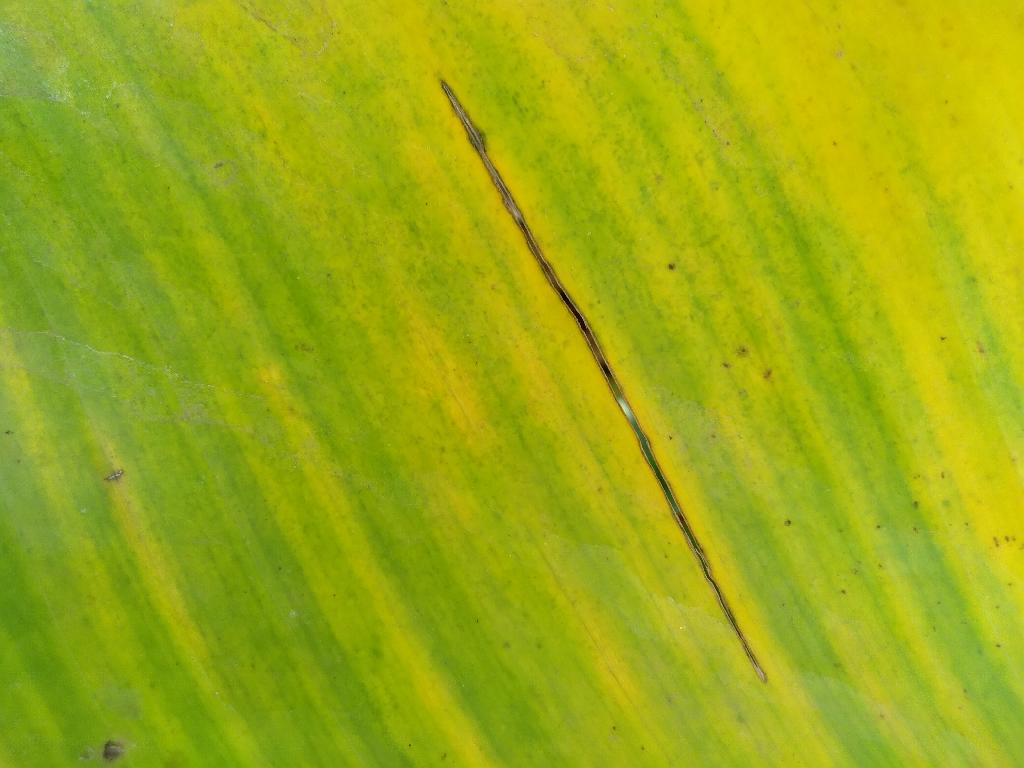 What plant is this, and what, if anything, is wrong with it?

banana, fusarium wilt race 1
